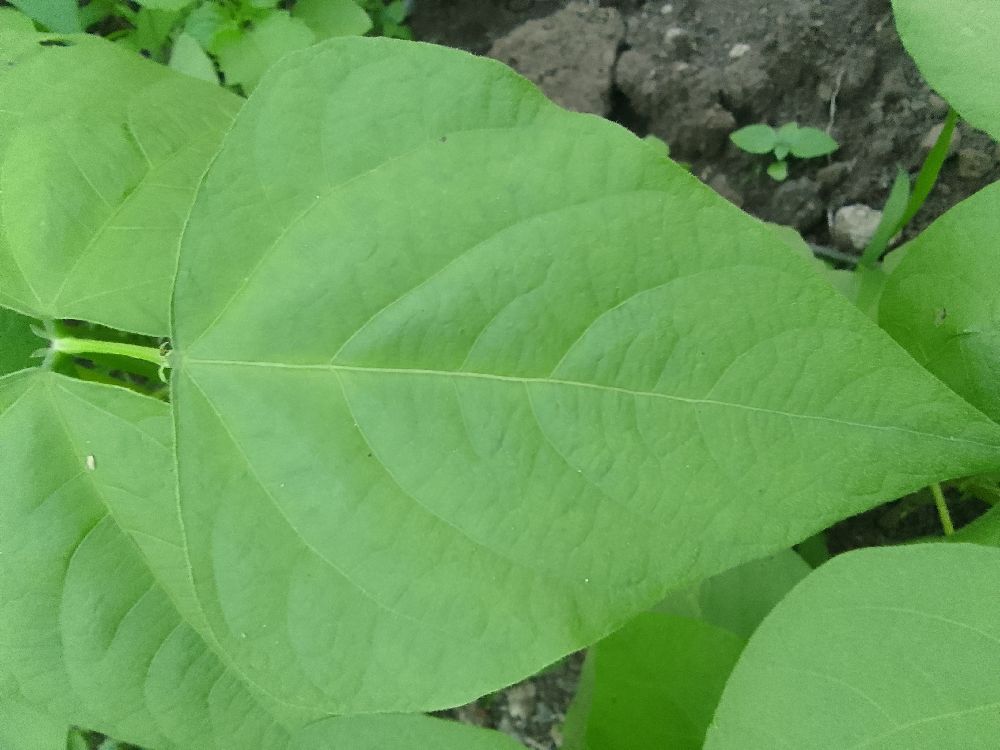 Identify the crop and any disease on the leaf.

common bean, healthy
